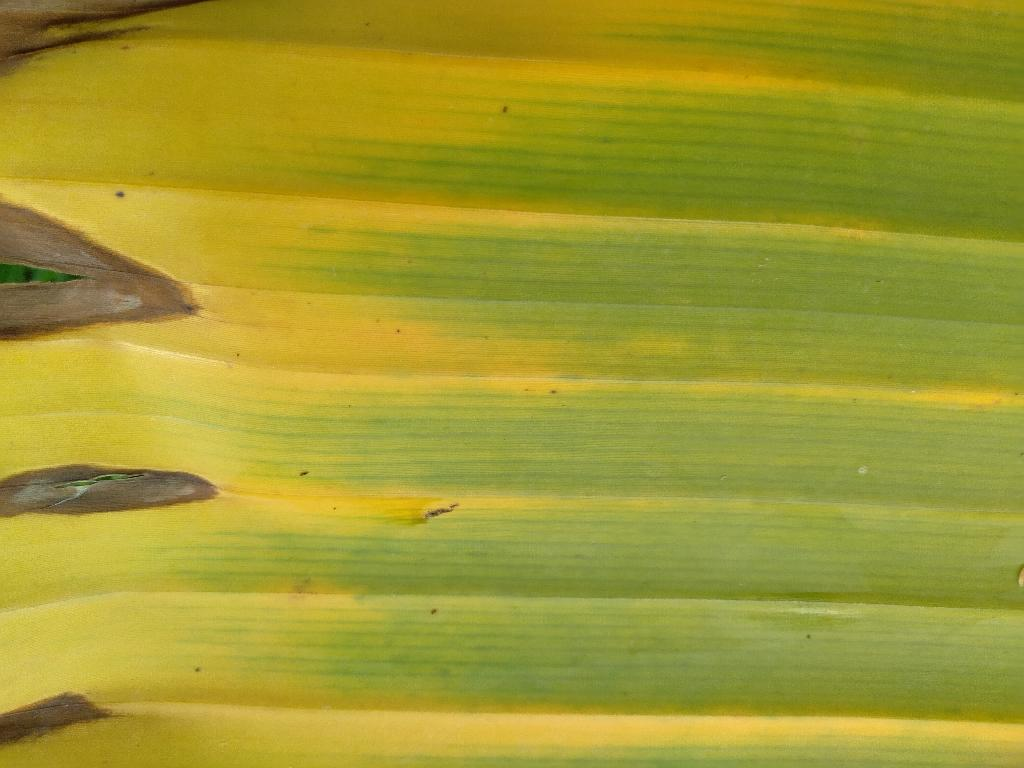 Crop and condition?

banana, fusarium wilt race 1
